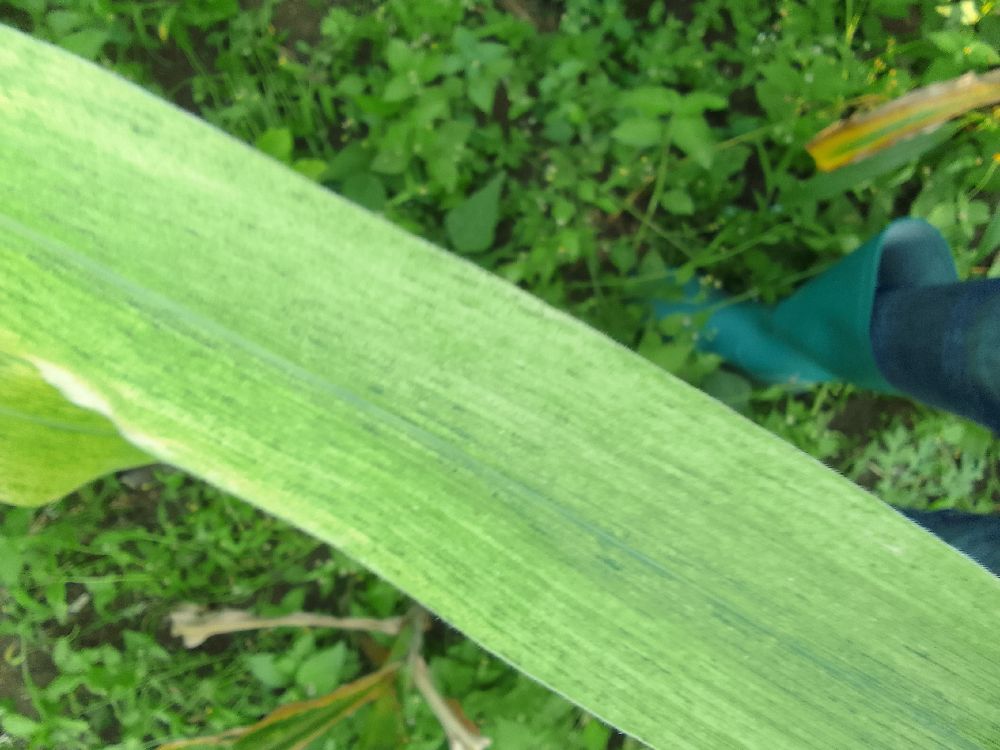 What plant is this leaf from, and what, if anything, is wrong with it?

maize, maize lethal necrosis
